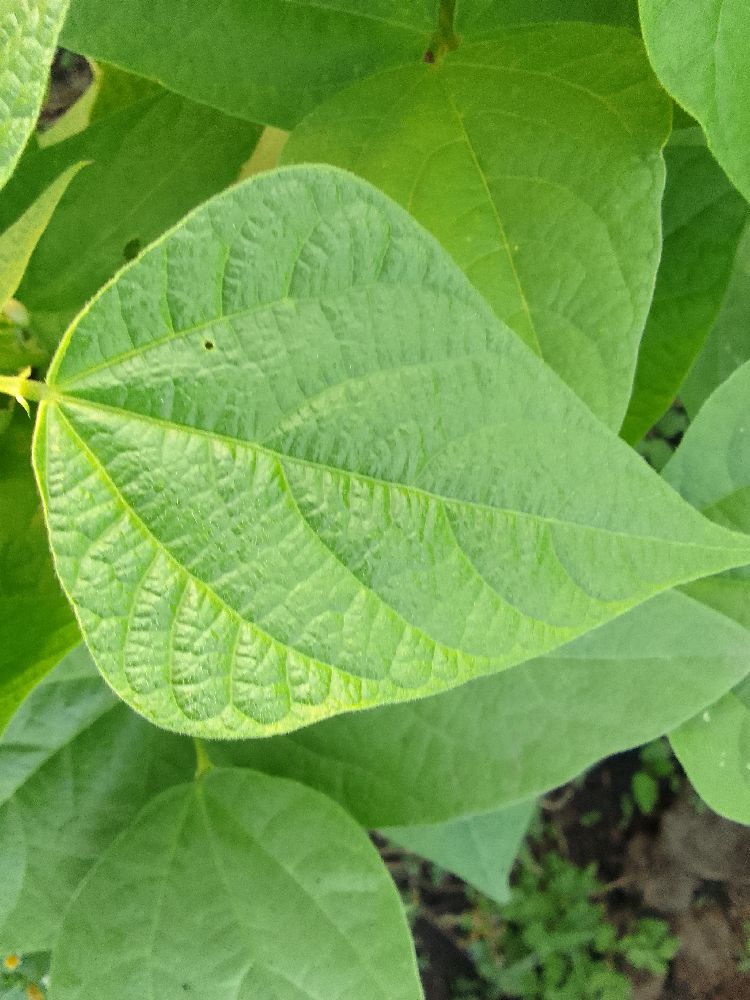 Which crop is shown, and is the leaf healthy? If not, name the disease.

common bean, healthy
